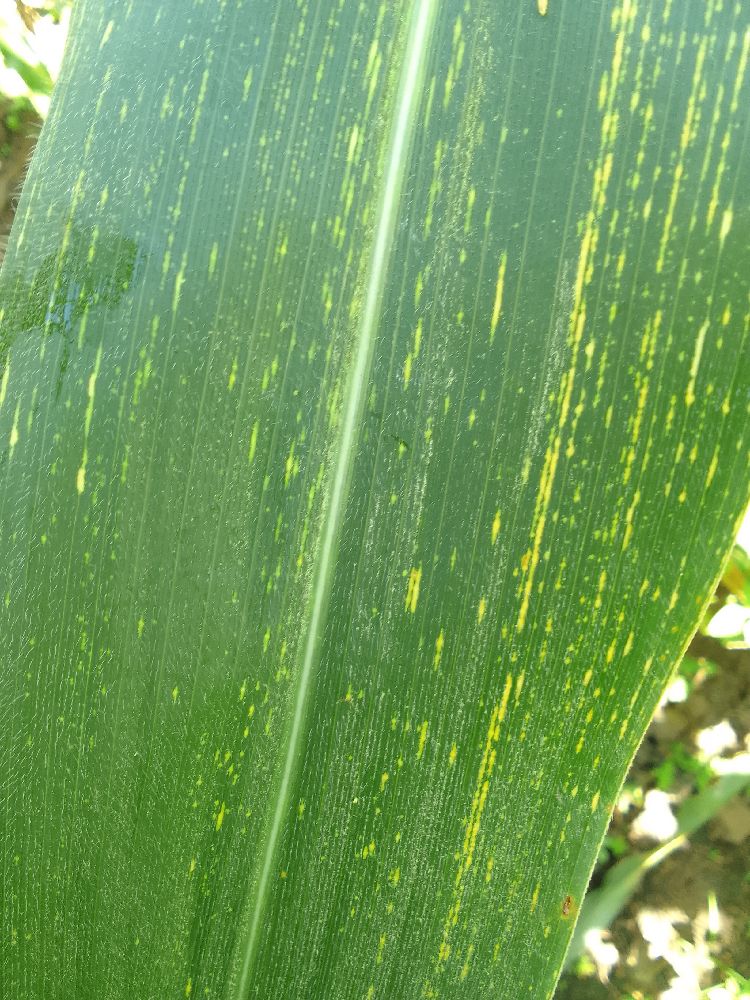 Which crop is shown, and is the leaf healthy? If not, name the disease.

maize, maize streak virus
